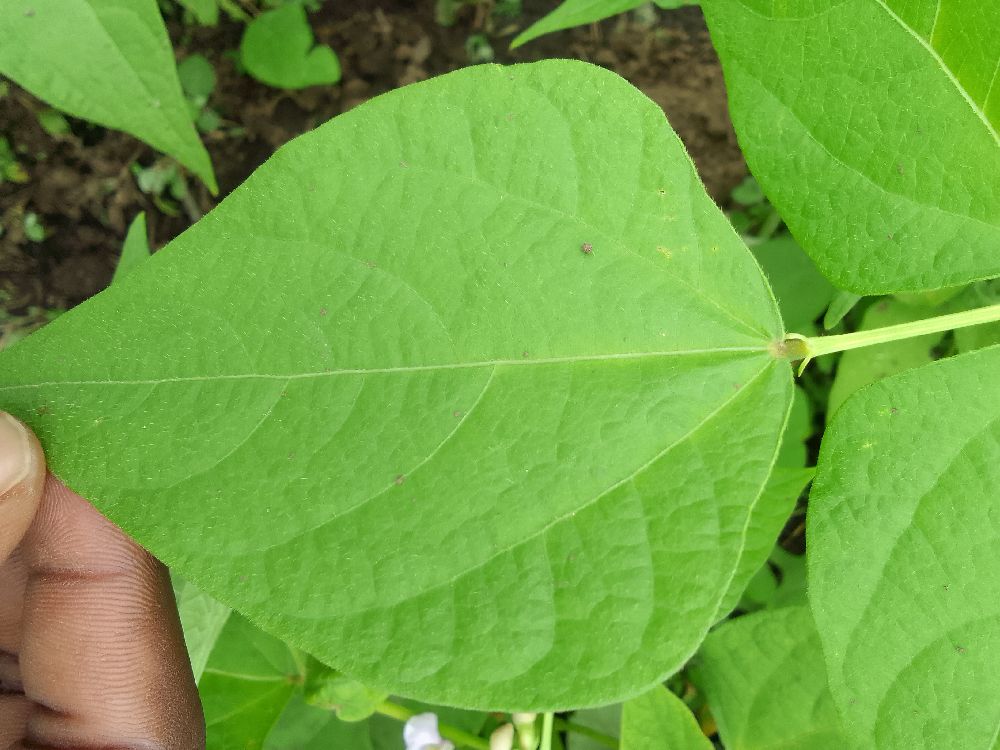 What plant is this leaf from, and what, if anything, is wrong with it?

common bean, healthy
